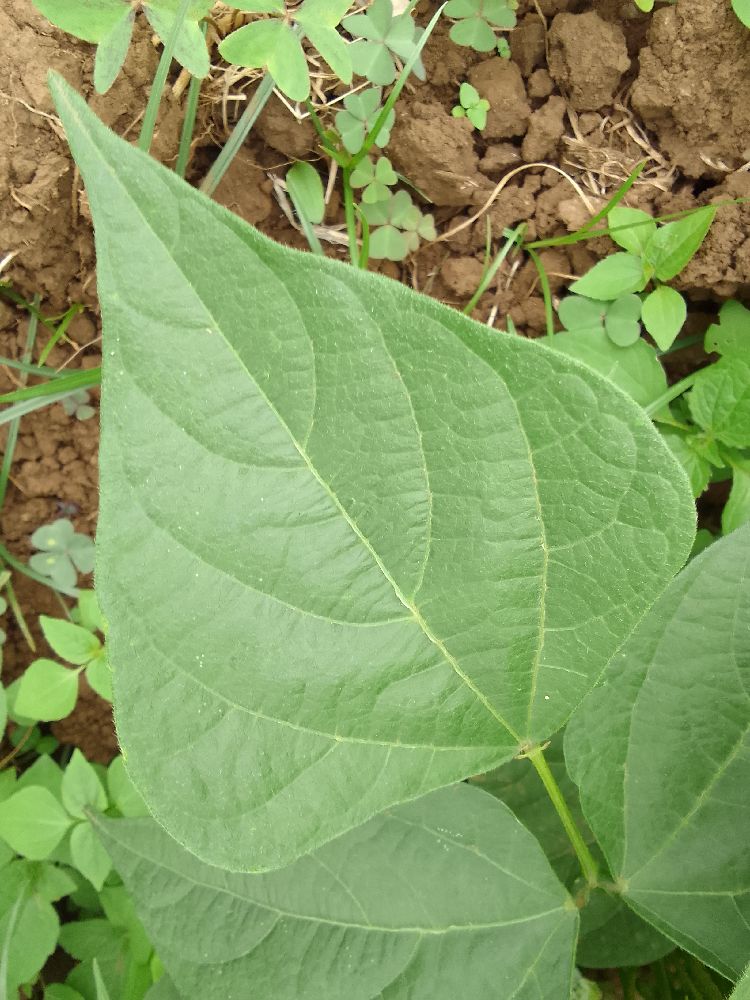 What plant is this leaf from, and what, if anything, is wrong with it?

common bean, healthy
